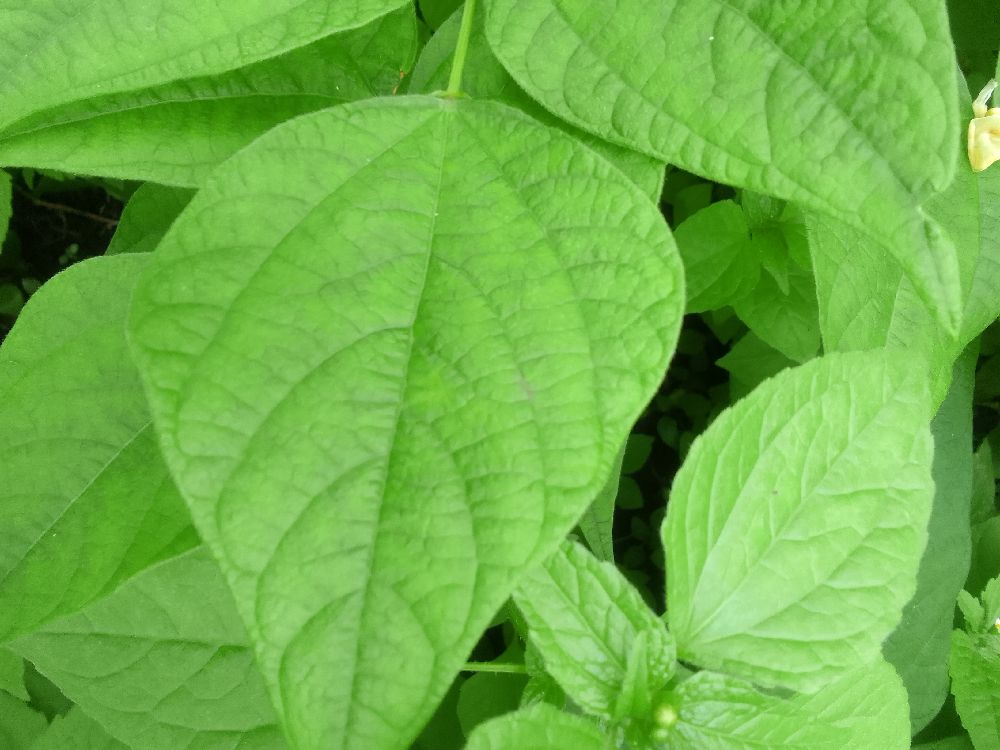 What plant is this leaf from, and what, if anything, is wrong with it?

common bean, healthy
